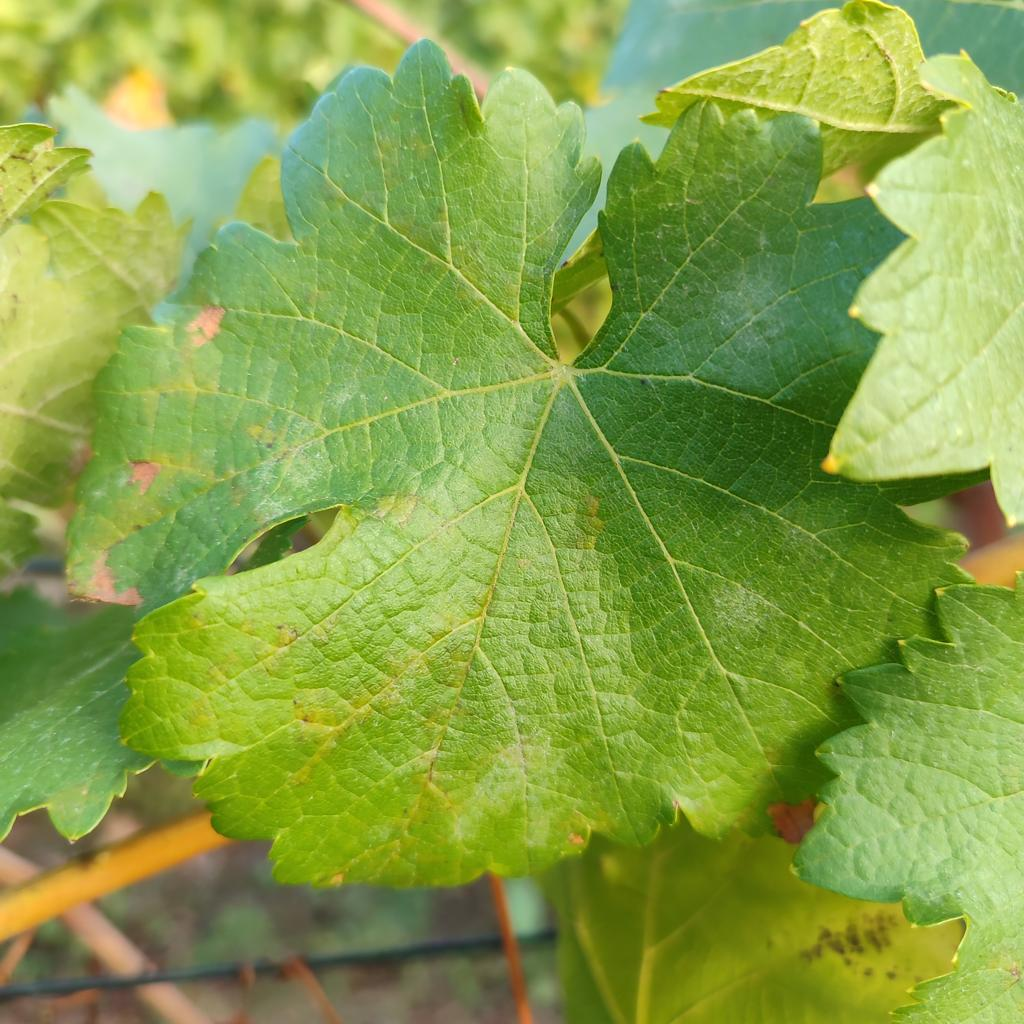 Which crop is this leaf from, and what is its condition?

grapevine, powdery mildew
